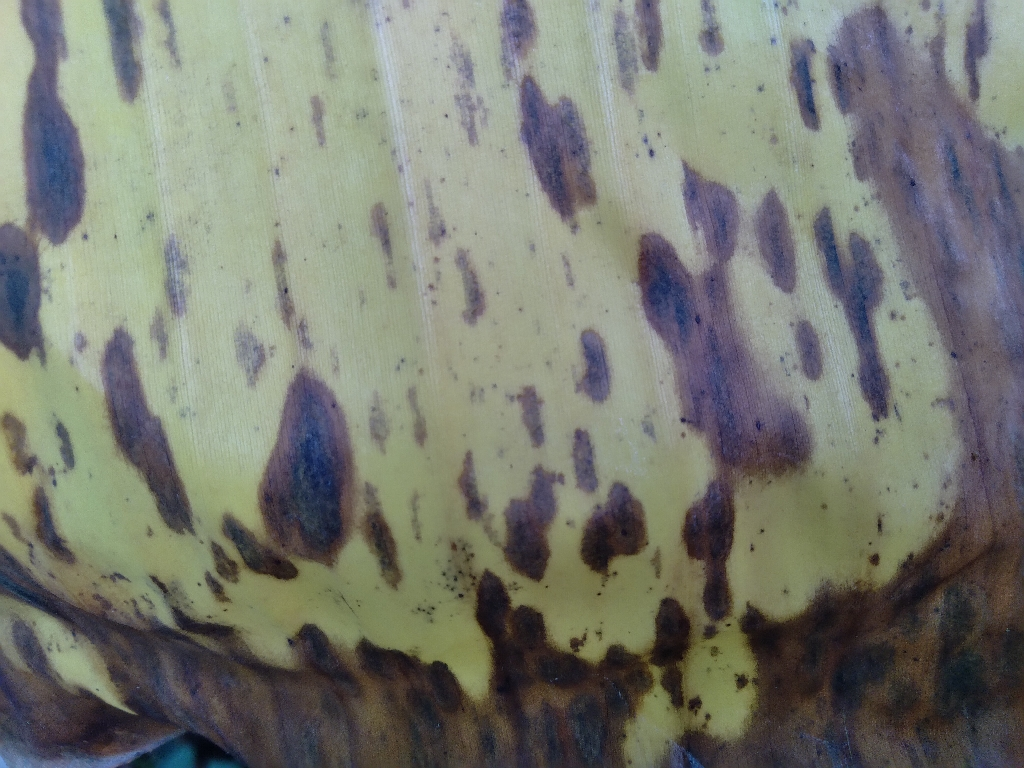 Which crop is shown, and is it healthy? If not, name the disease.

banana, black sigatoka
